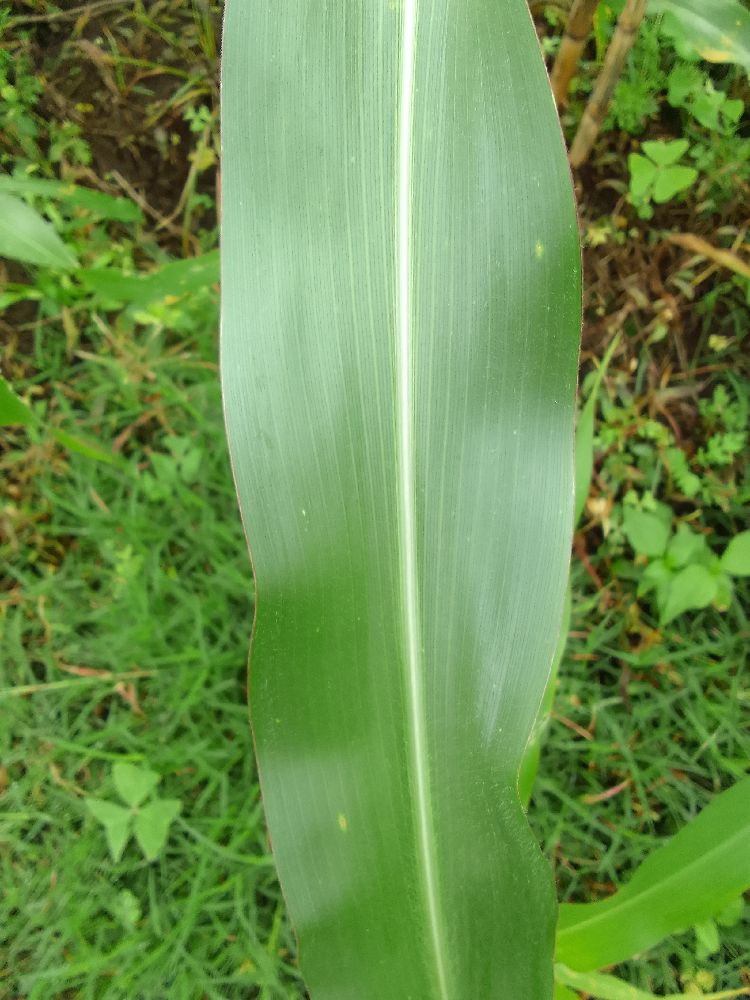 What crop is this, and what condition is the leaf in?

maize, healthy
